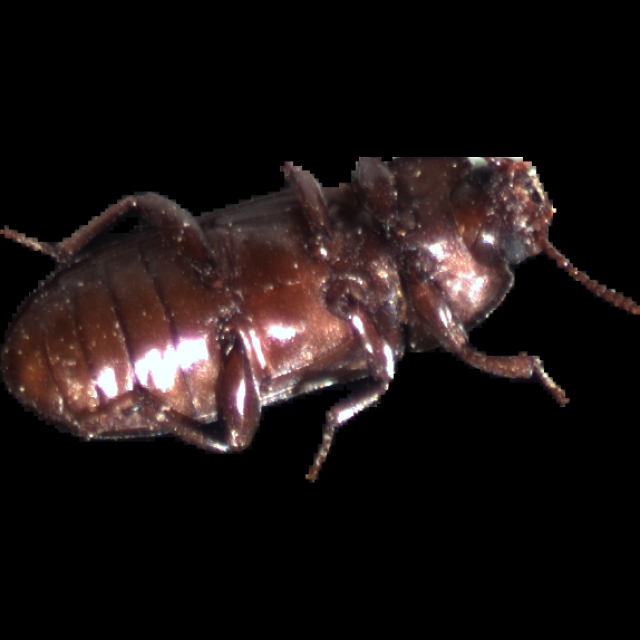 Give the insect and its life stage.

mealworm beetle
